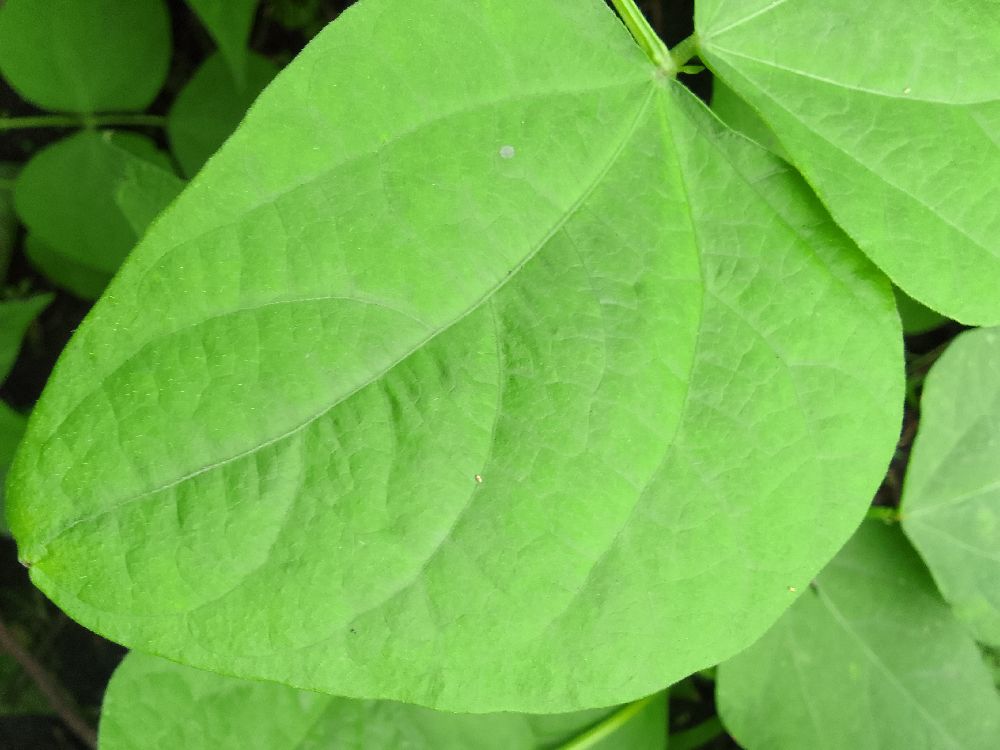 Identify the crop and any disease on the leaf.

common bean, healthy
